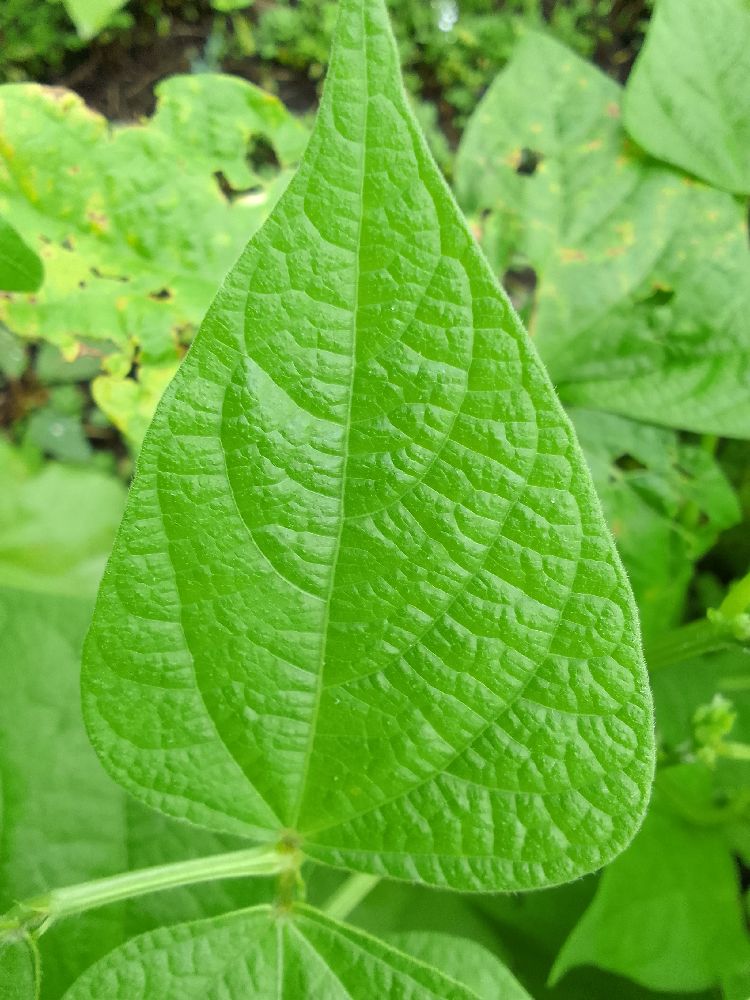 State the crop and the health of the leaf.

common bean, healthy
